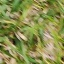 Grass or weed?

grass
